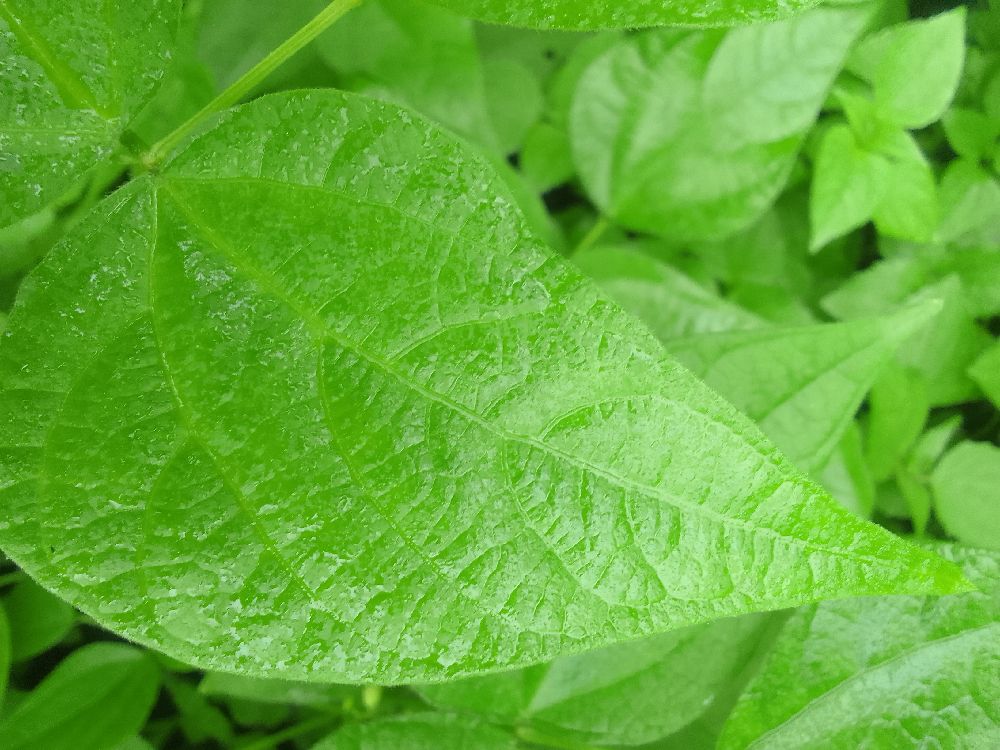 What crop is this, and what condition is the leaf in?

common bean, healthy
